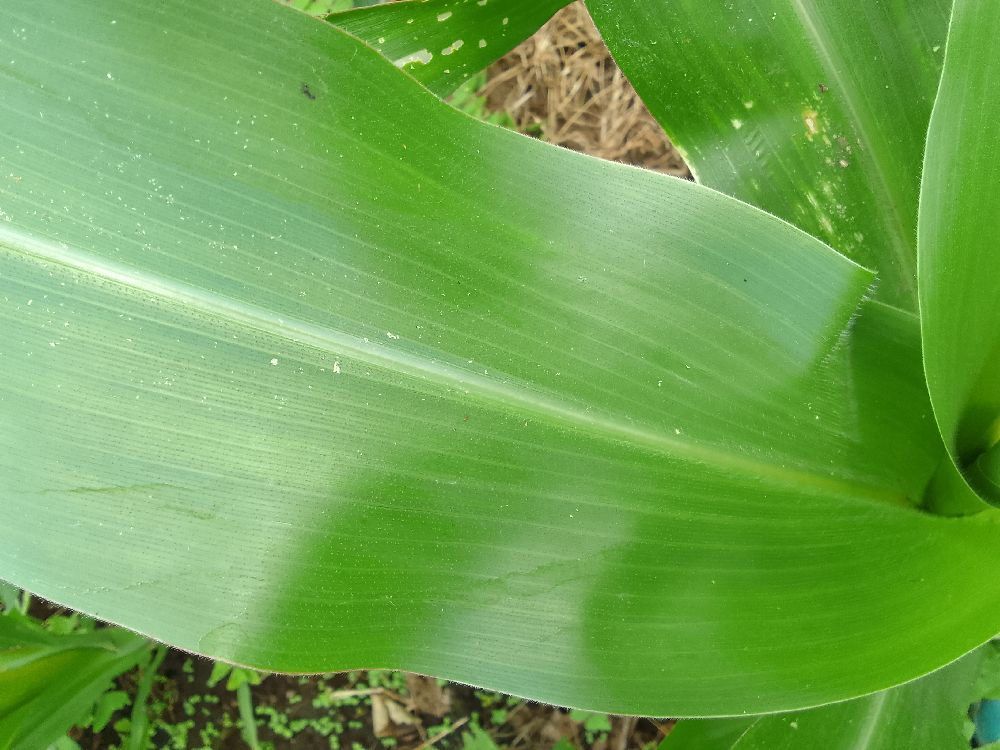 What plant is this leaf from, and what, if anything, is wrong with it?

maize, healthy
